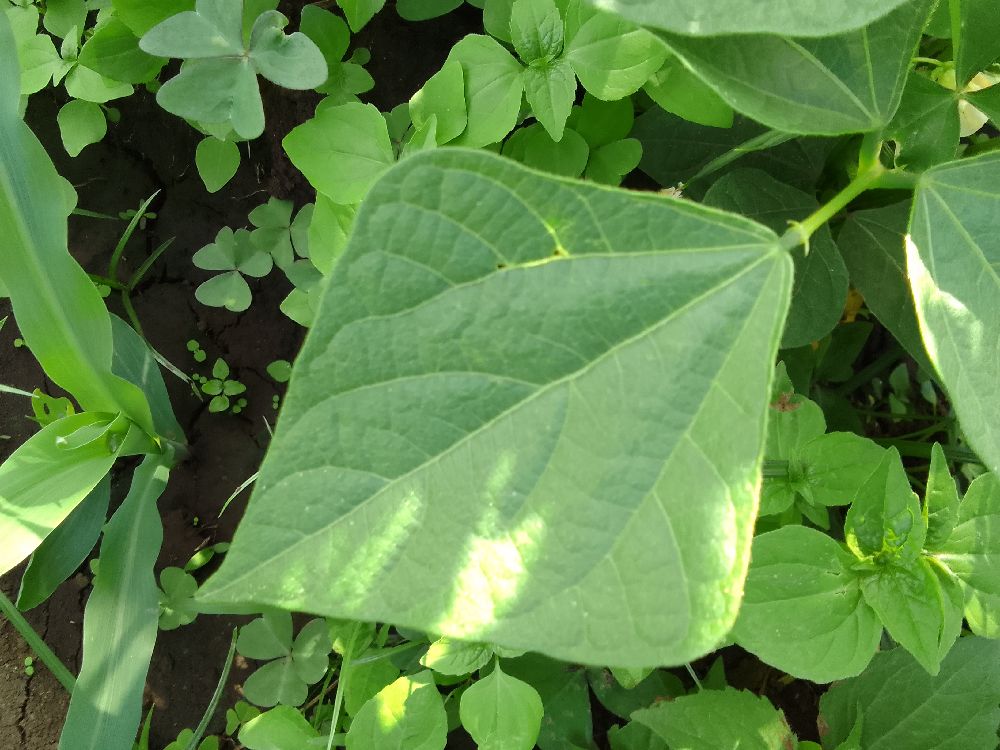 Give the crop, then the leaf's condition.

common bean, healthy
